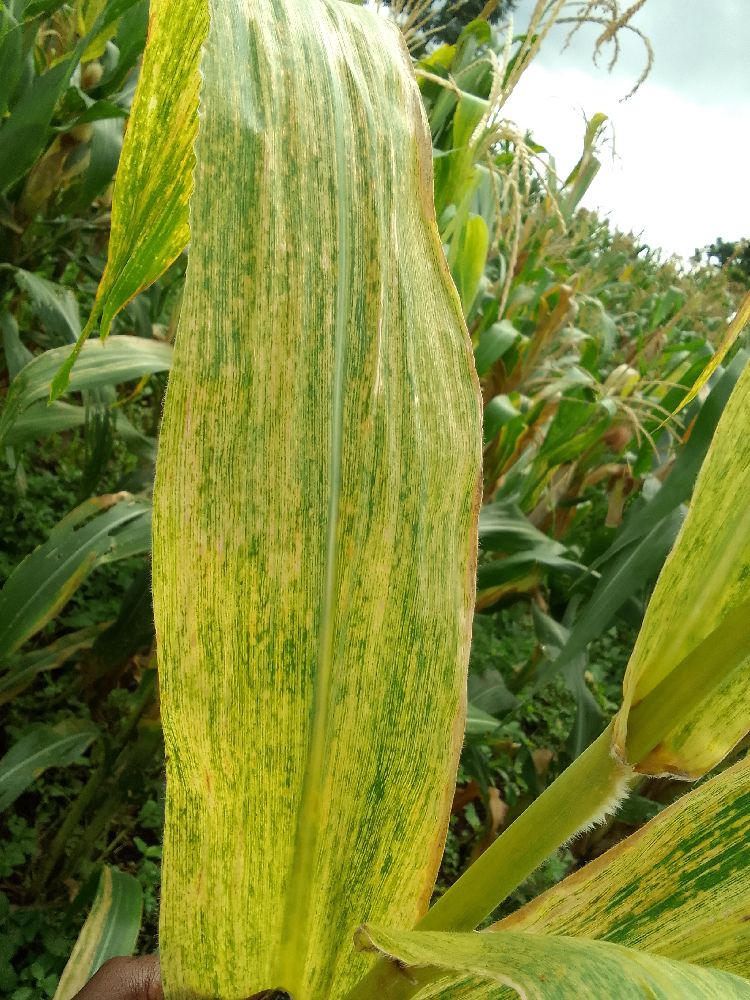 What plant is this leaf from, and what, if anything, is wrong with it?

maize, maize lethal necrosis
